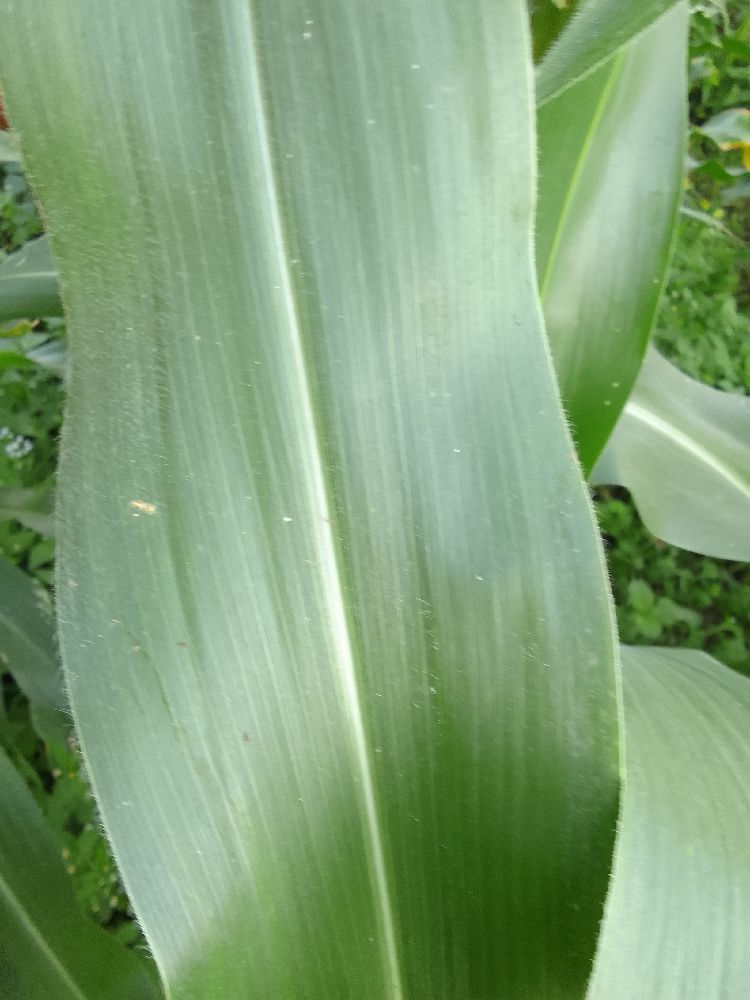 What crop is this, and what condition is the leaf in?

maize, healthy
